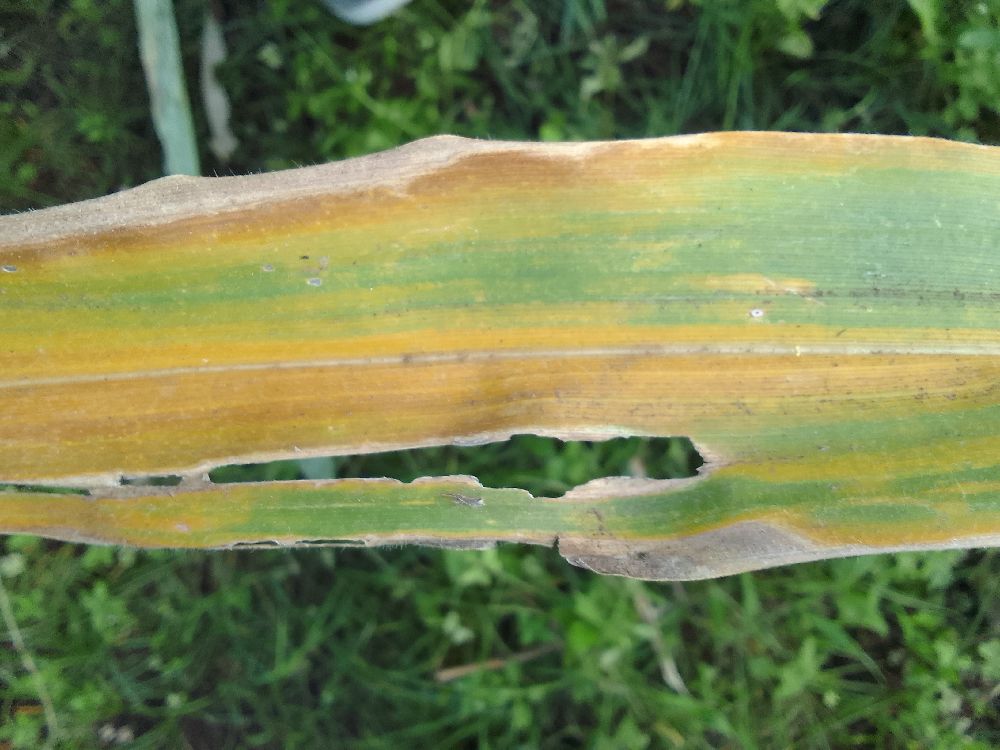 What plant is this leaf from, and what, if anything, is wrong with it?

maize, maize lethal necrosis
